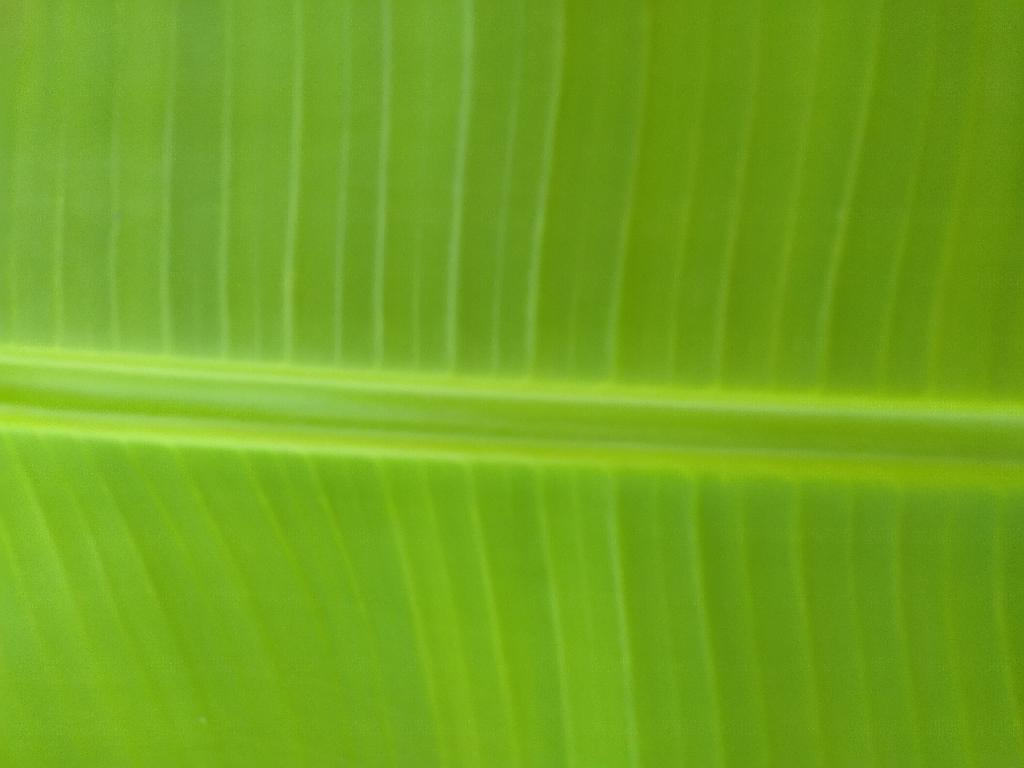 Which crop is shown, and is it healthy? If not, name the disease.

banana, healthy
